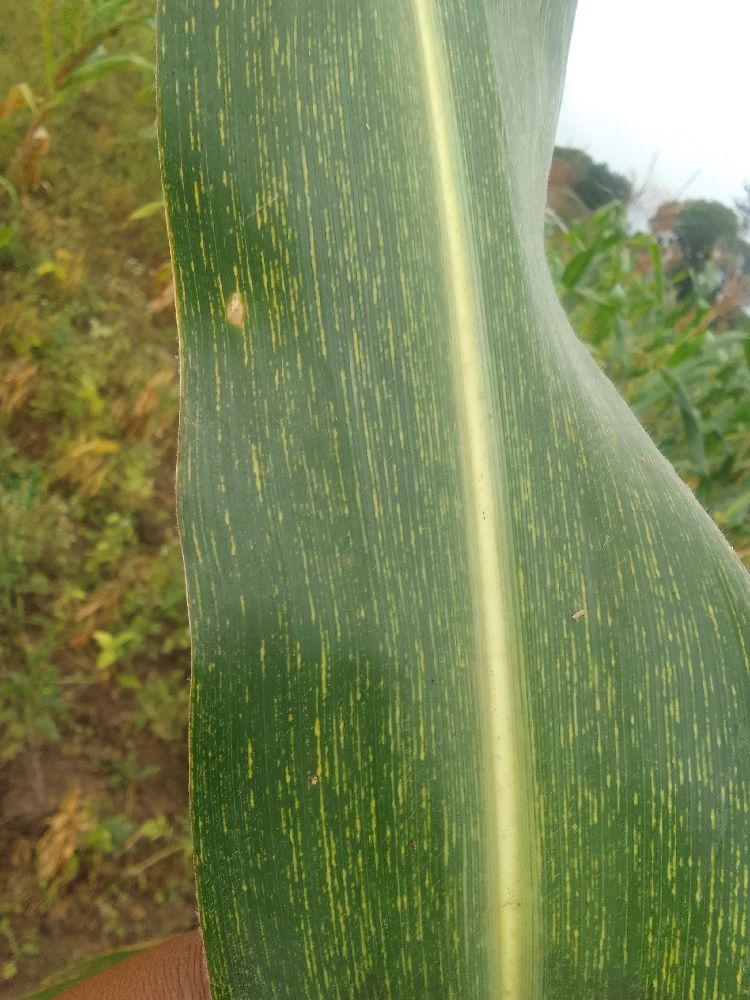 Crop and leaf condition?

maize, healthy
